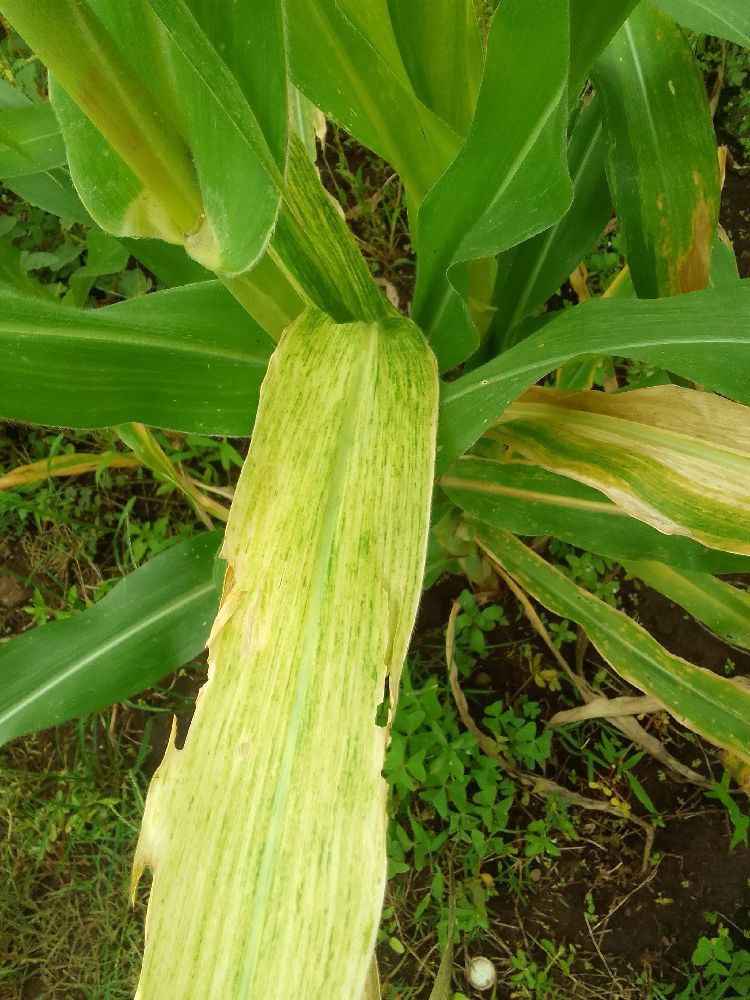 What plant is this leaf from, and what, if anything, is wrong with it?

maize, maize lethal necrosis
